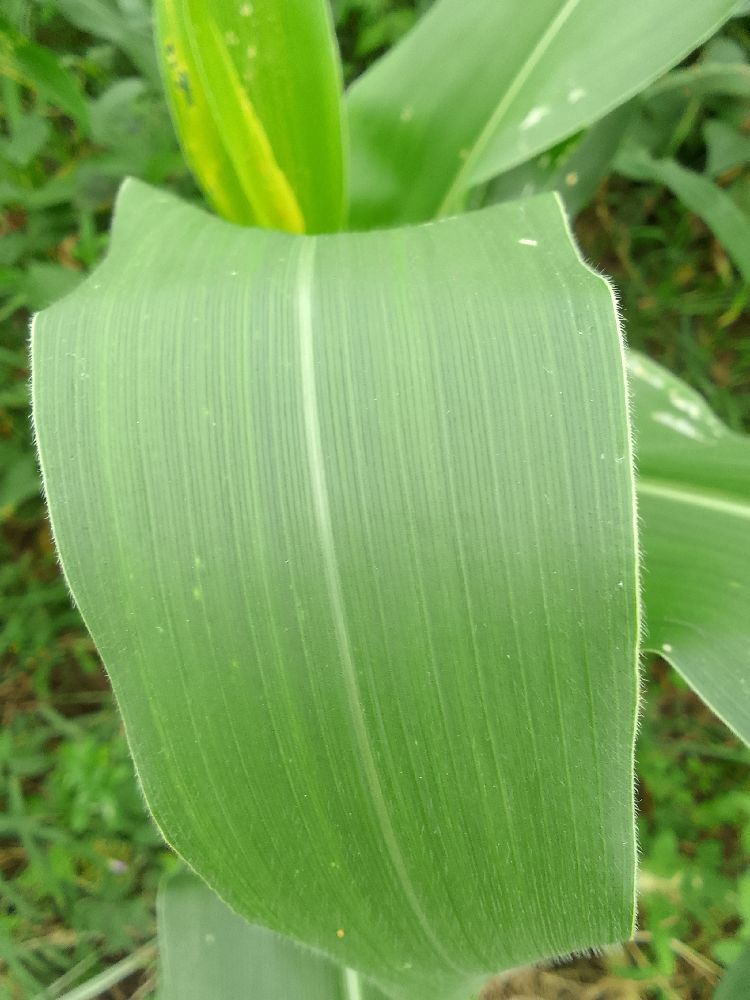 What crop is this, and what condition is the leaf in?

maize, healthy
